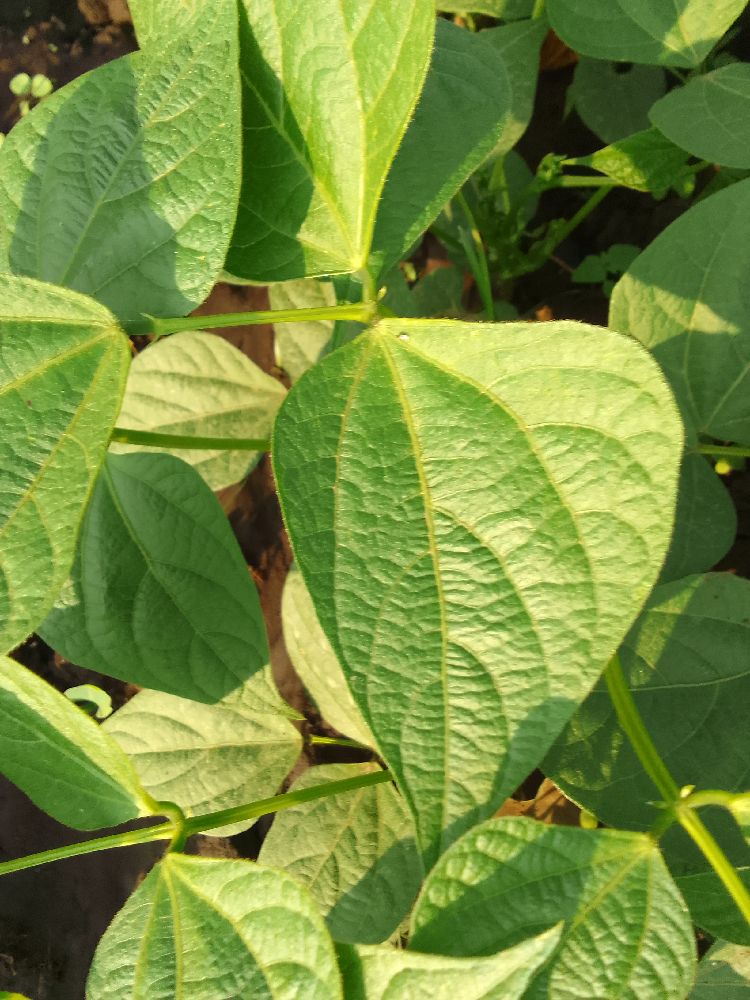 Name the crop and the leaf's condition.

common bean, healthy
